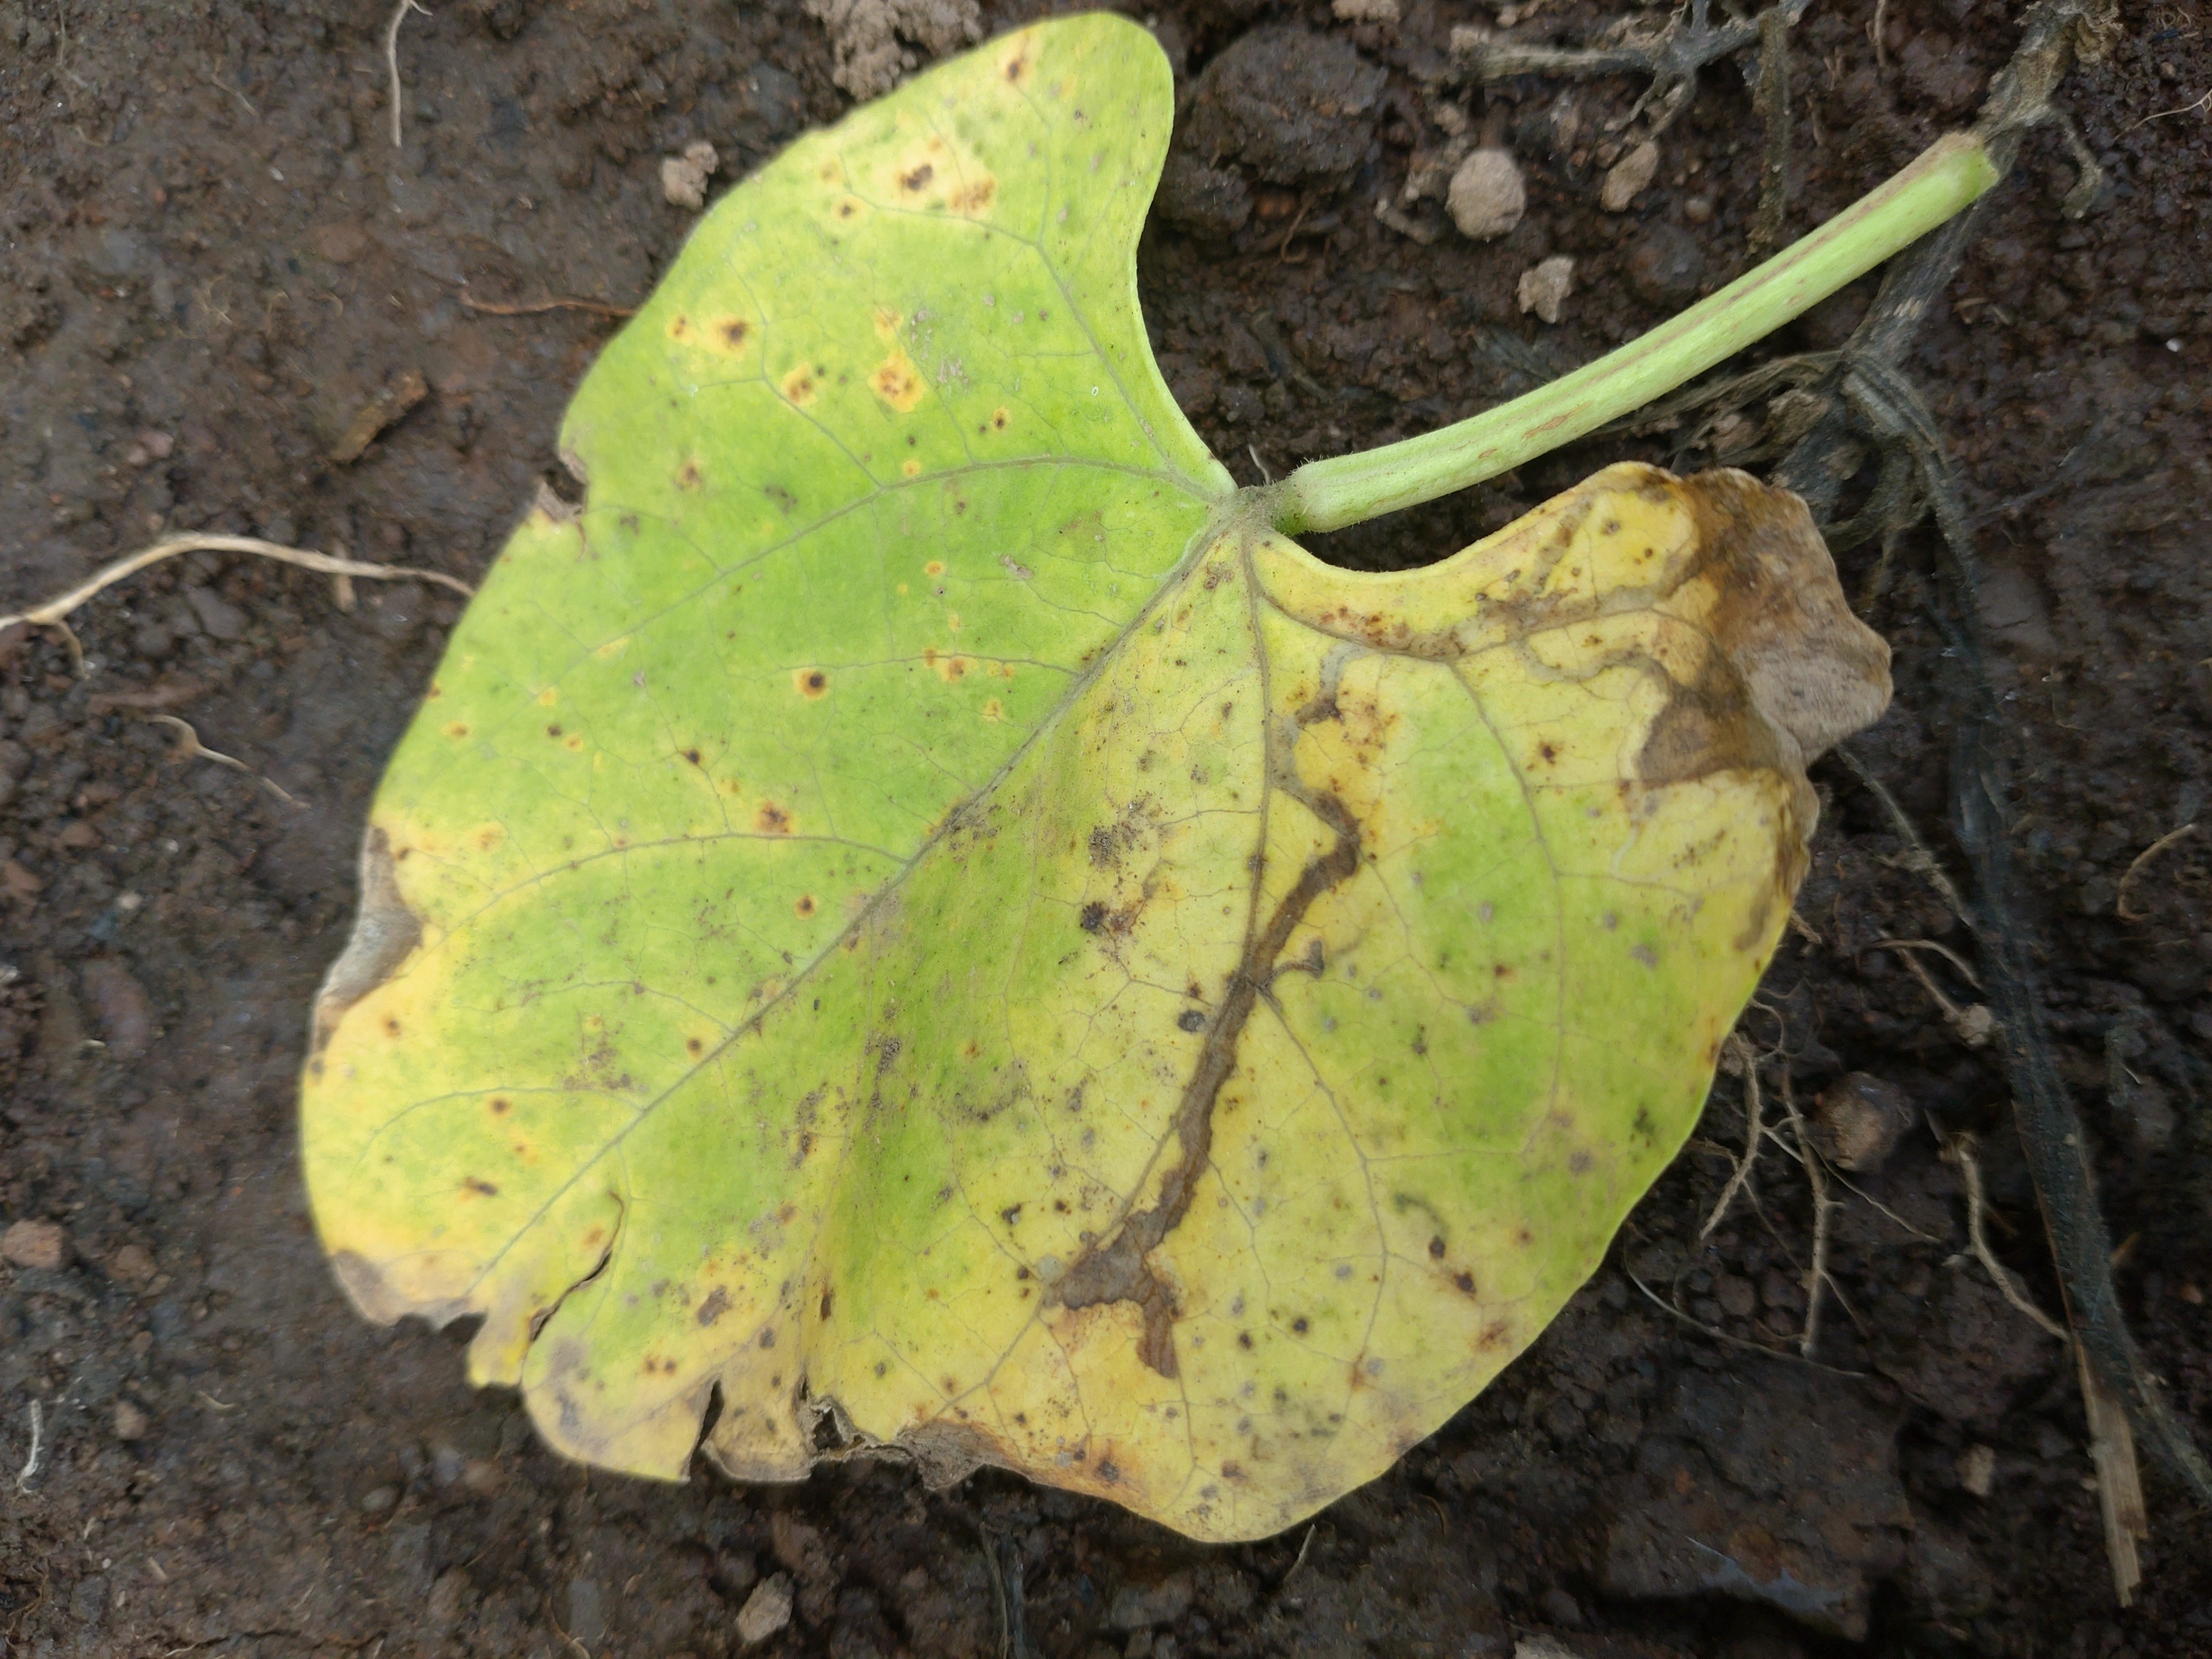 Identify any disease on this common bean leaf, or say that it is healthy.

rust
